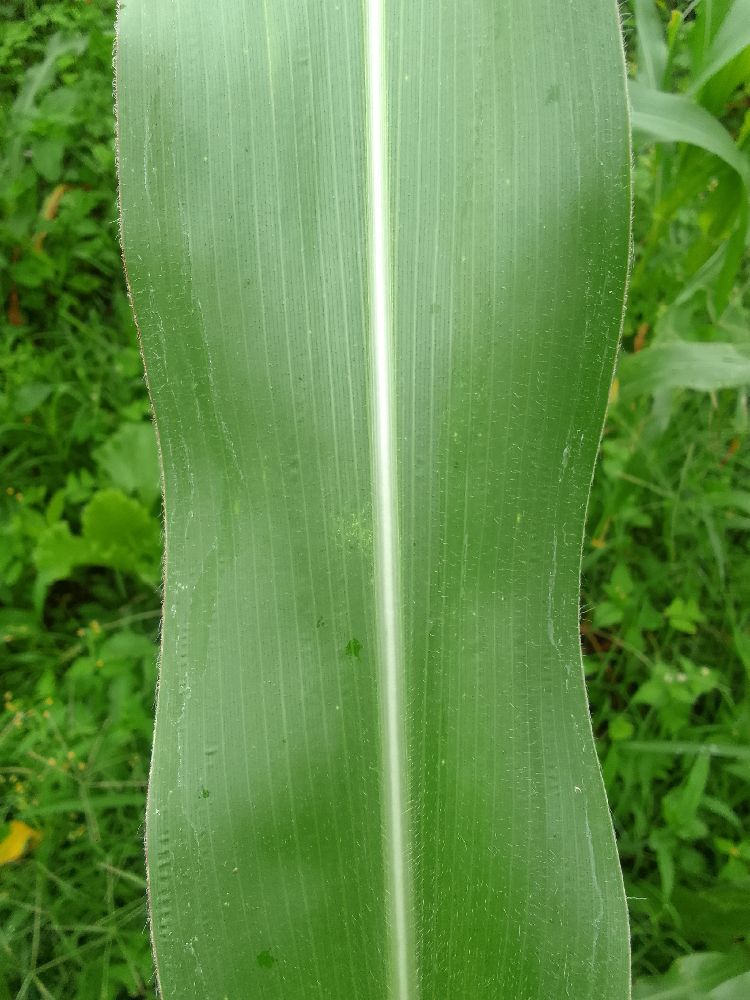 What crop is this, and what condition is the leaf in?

maize, healthy
